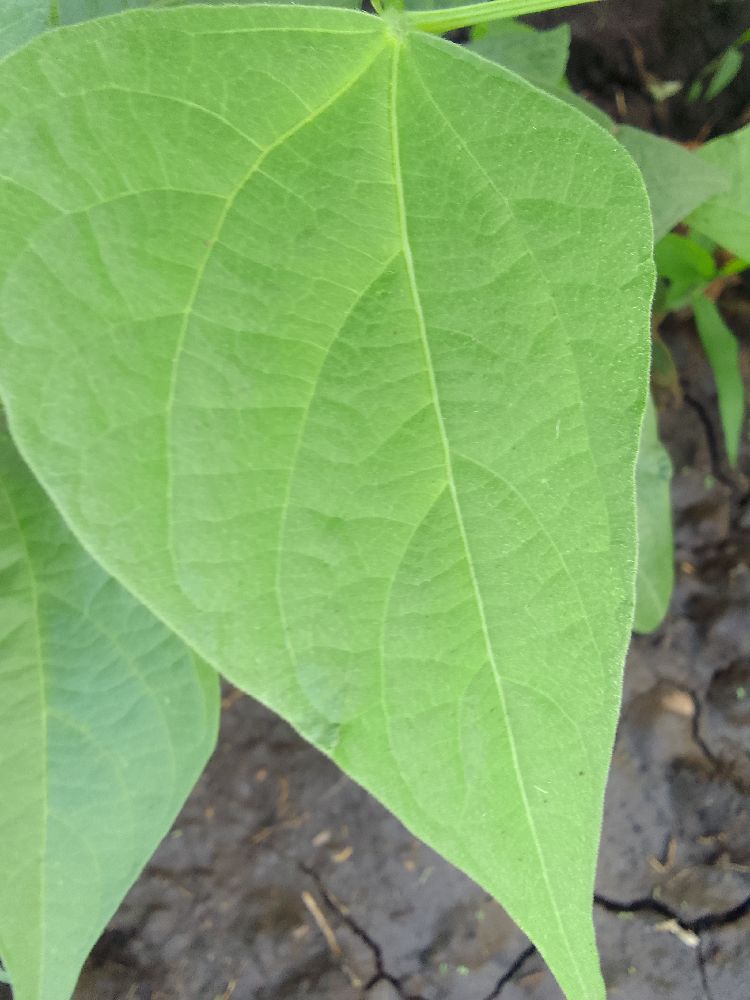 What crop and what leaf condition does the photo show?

common bean, healthy
